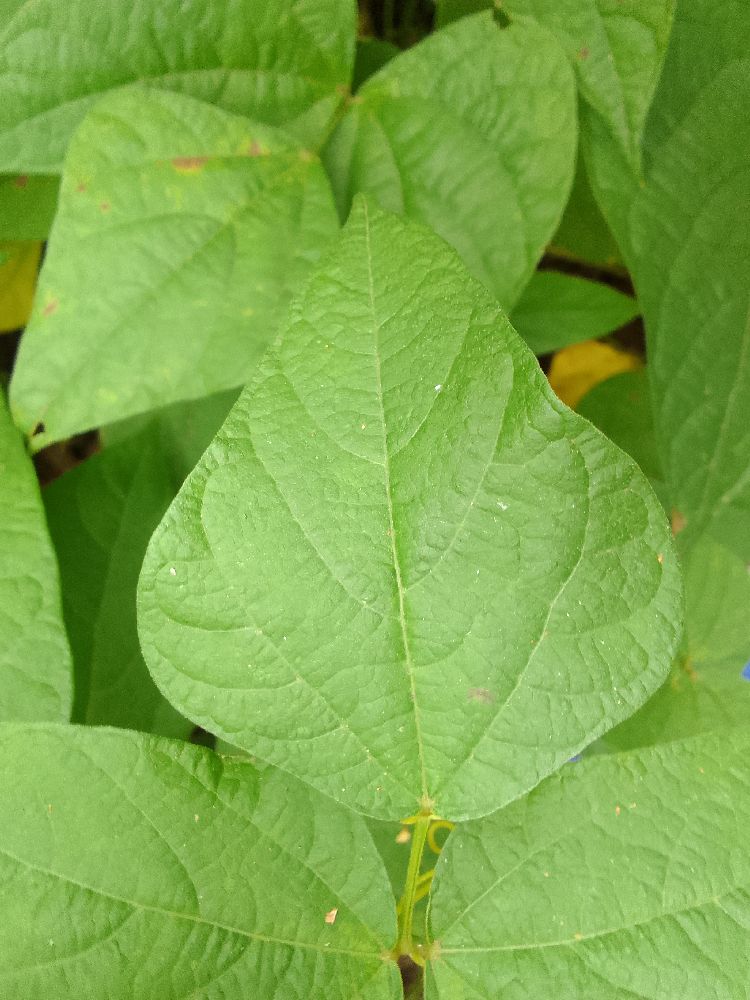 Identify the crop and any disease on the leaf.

common bean, healthy
